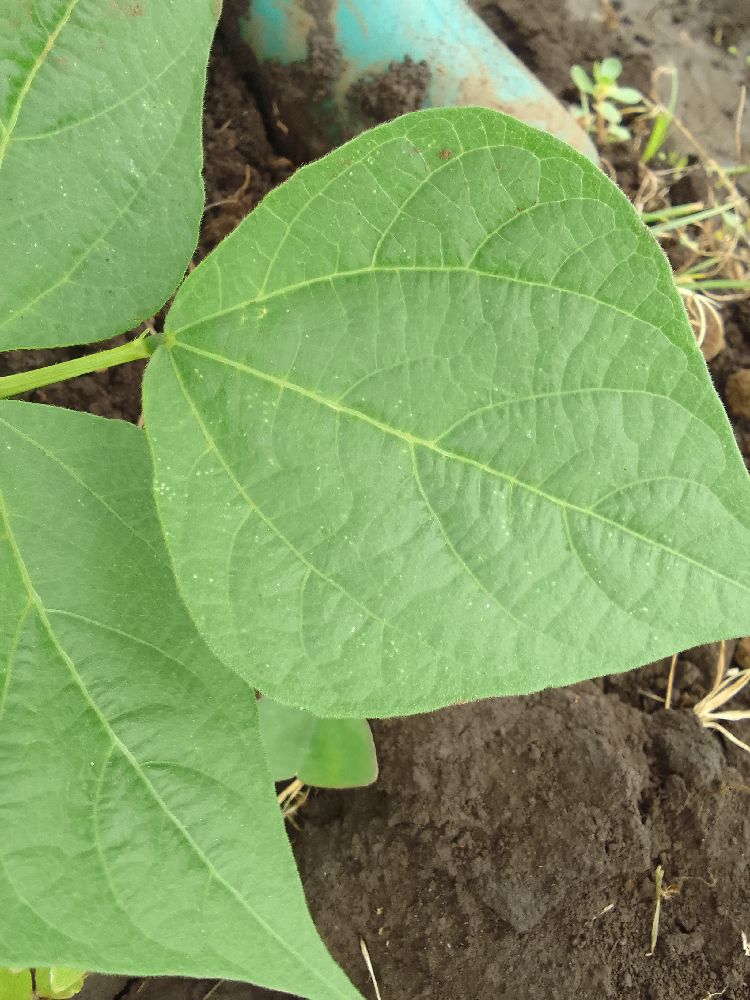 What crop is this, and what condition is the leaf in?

common bean, healthy
